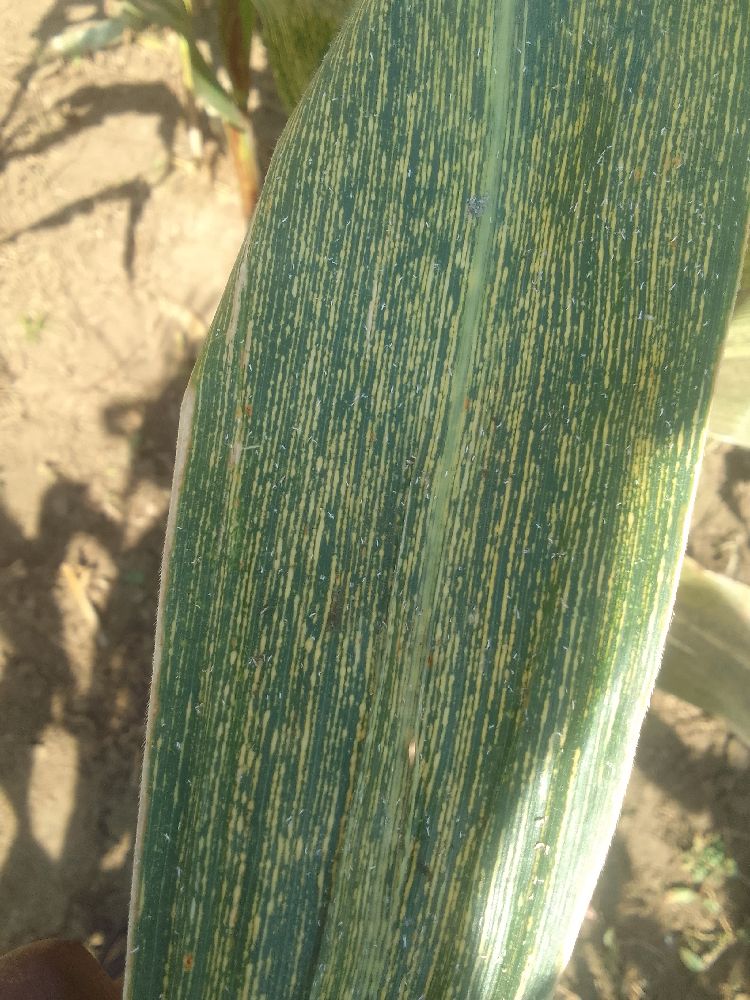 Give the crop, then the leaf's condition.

maize, maize streak virus
